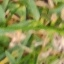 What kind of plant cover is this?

grass
